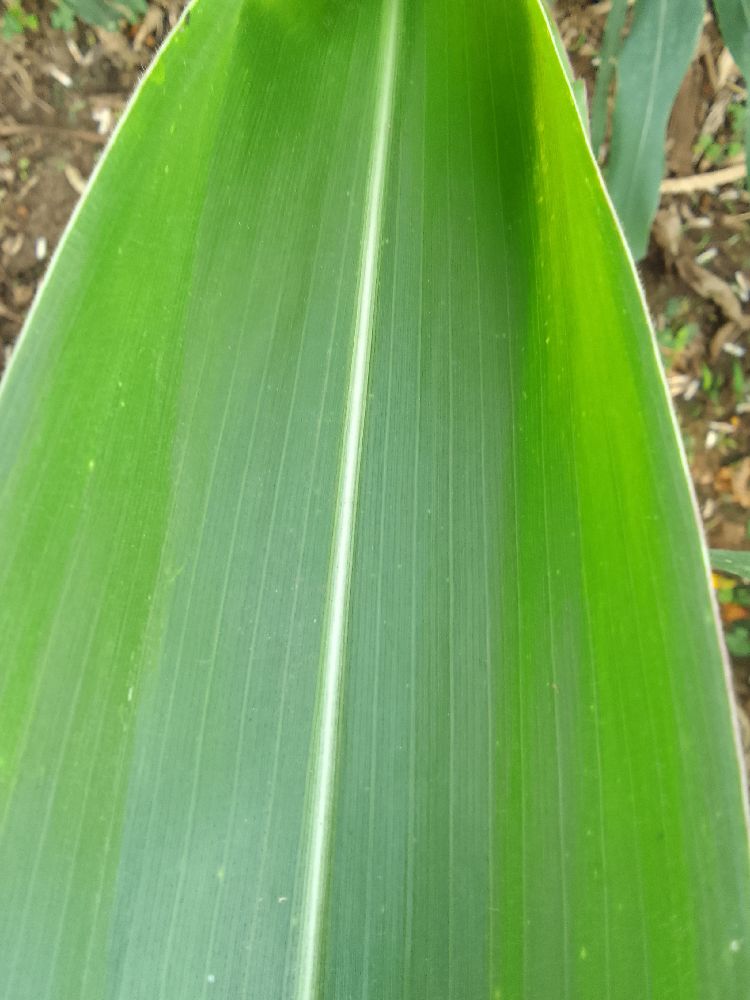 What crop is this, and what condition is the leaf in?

maize, healthy
